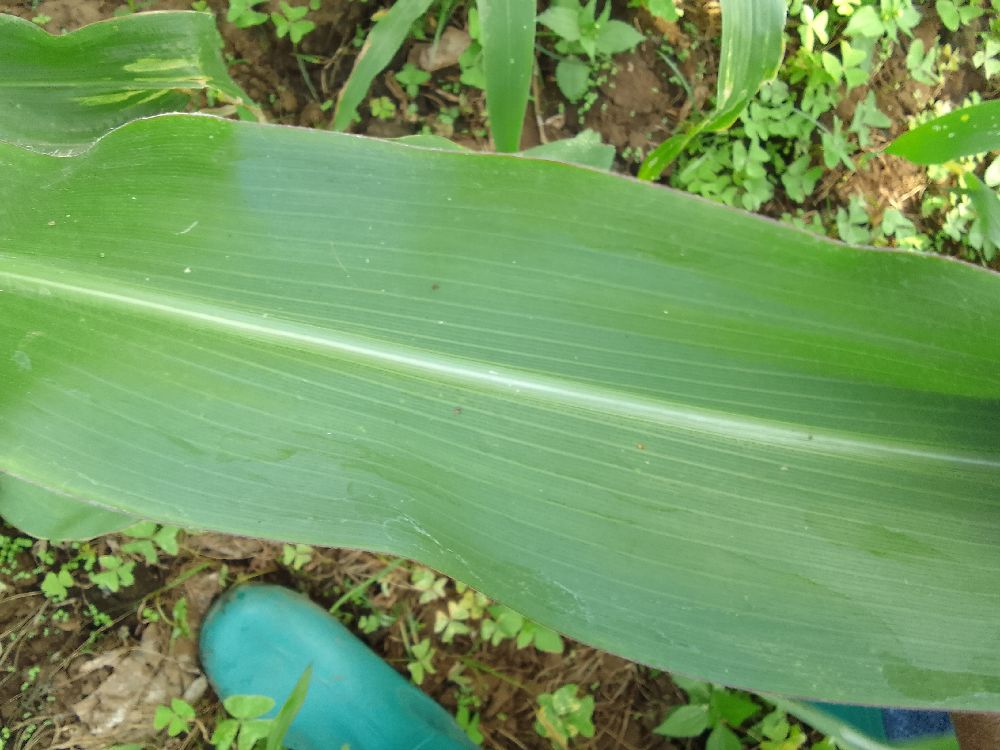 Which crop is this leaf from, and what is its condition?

maize, healthy
